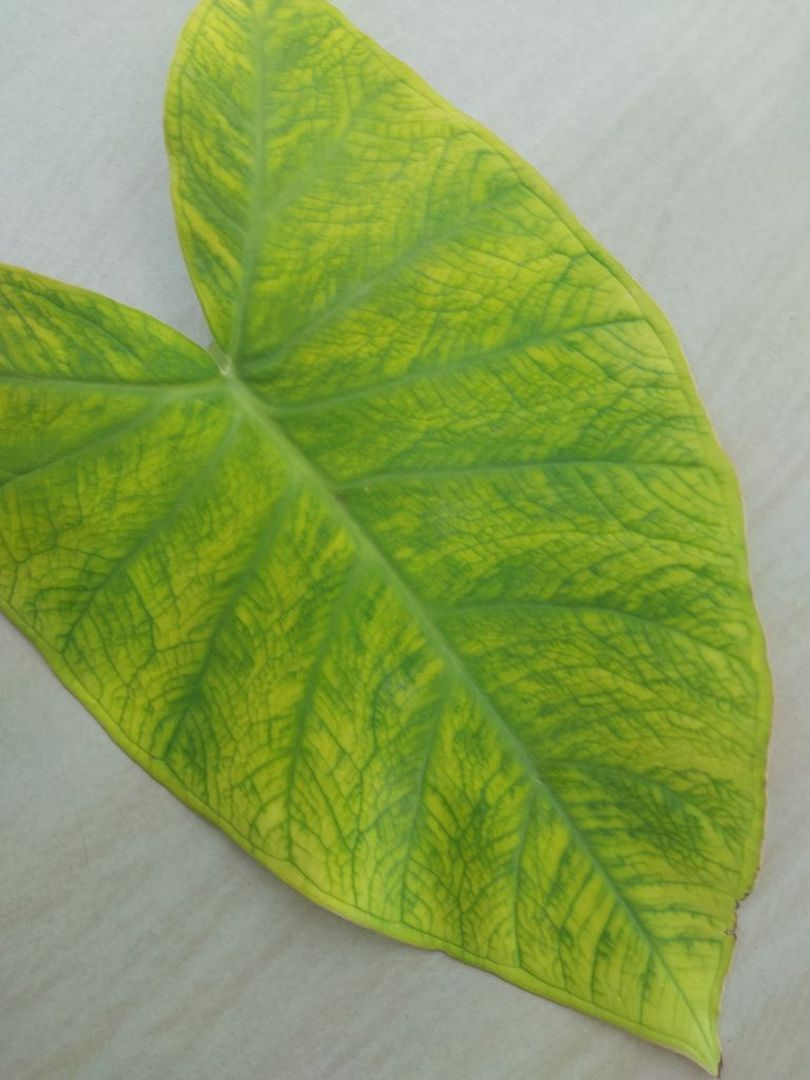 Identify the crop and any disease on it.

taro, mosaic
